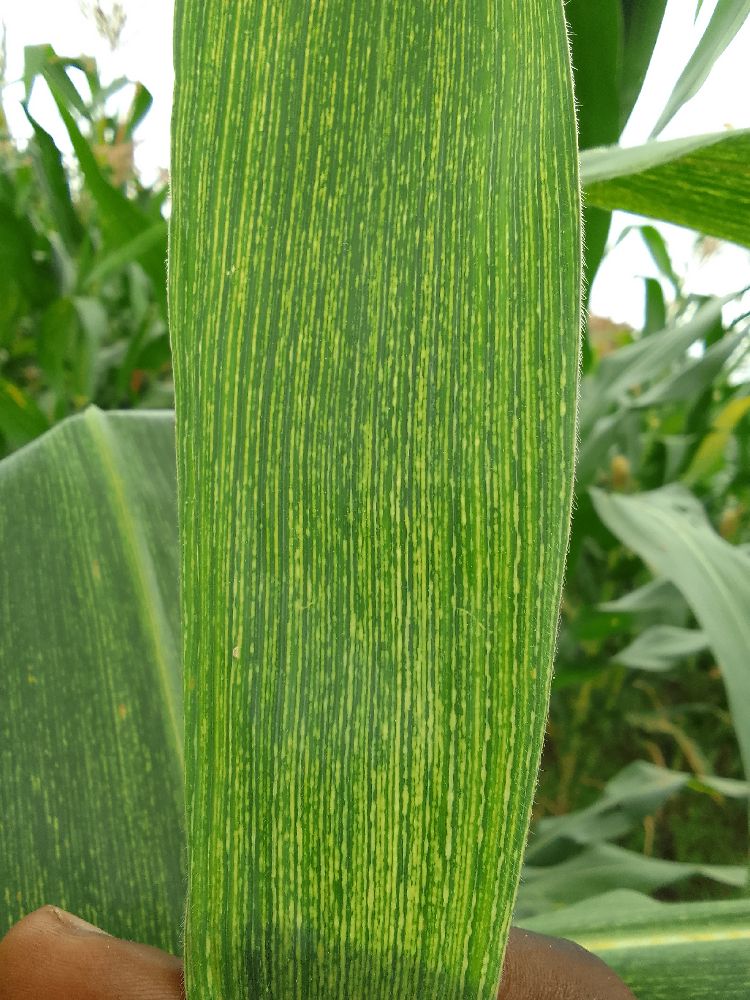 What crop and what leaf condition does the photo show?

maize, maize streak virus
